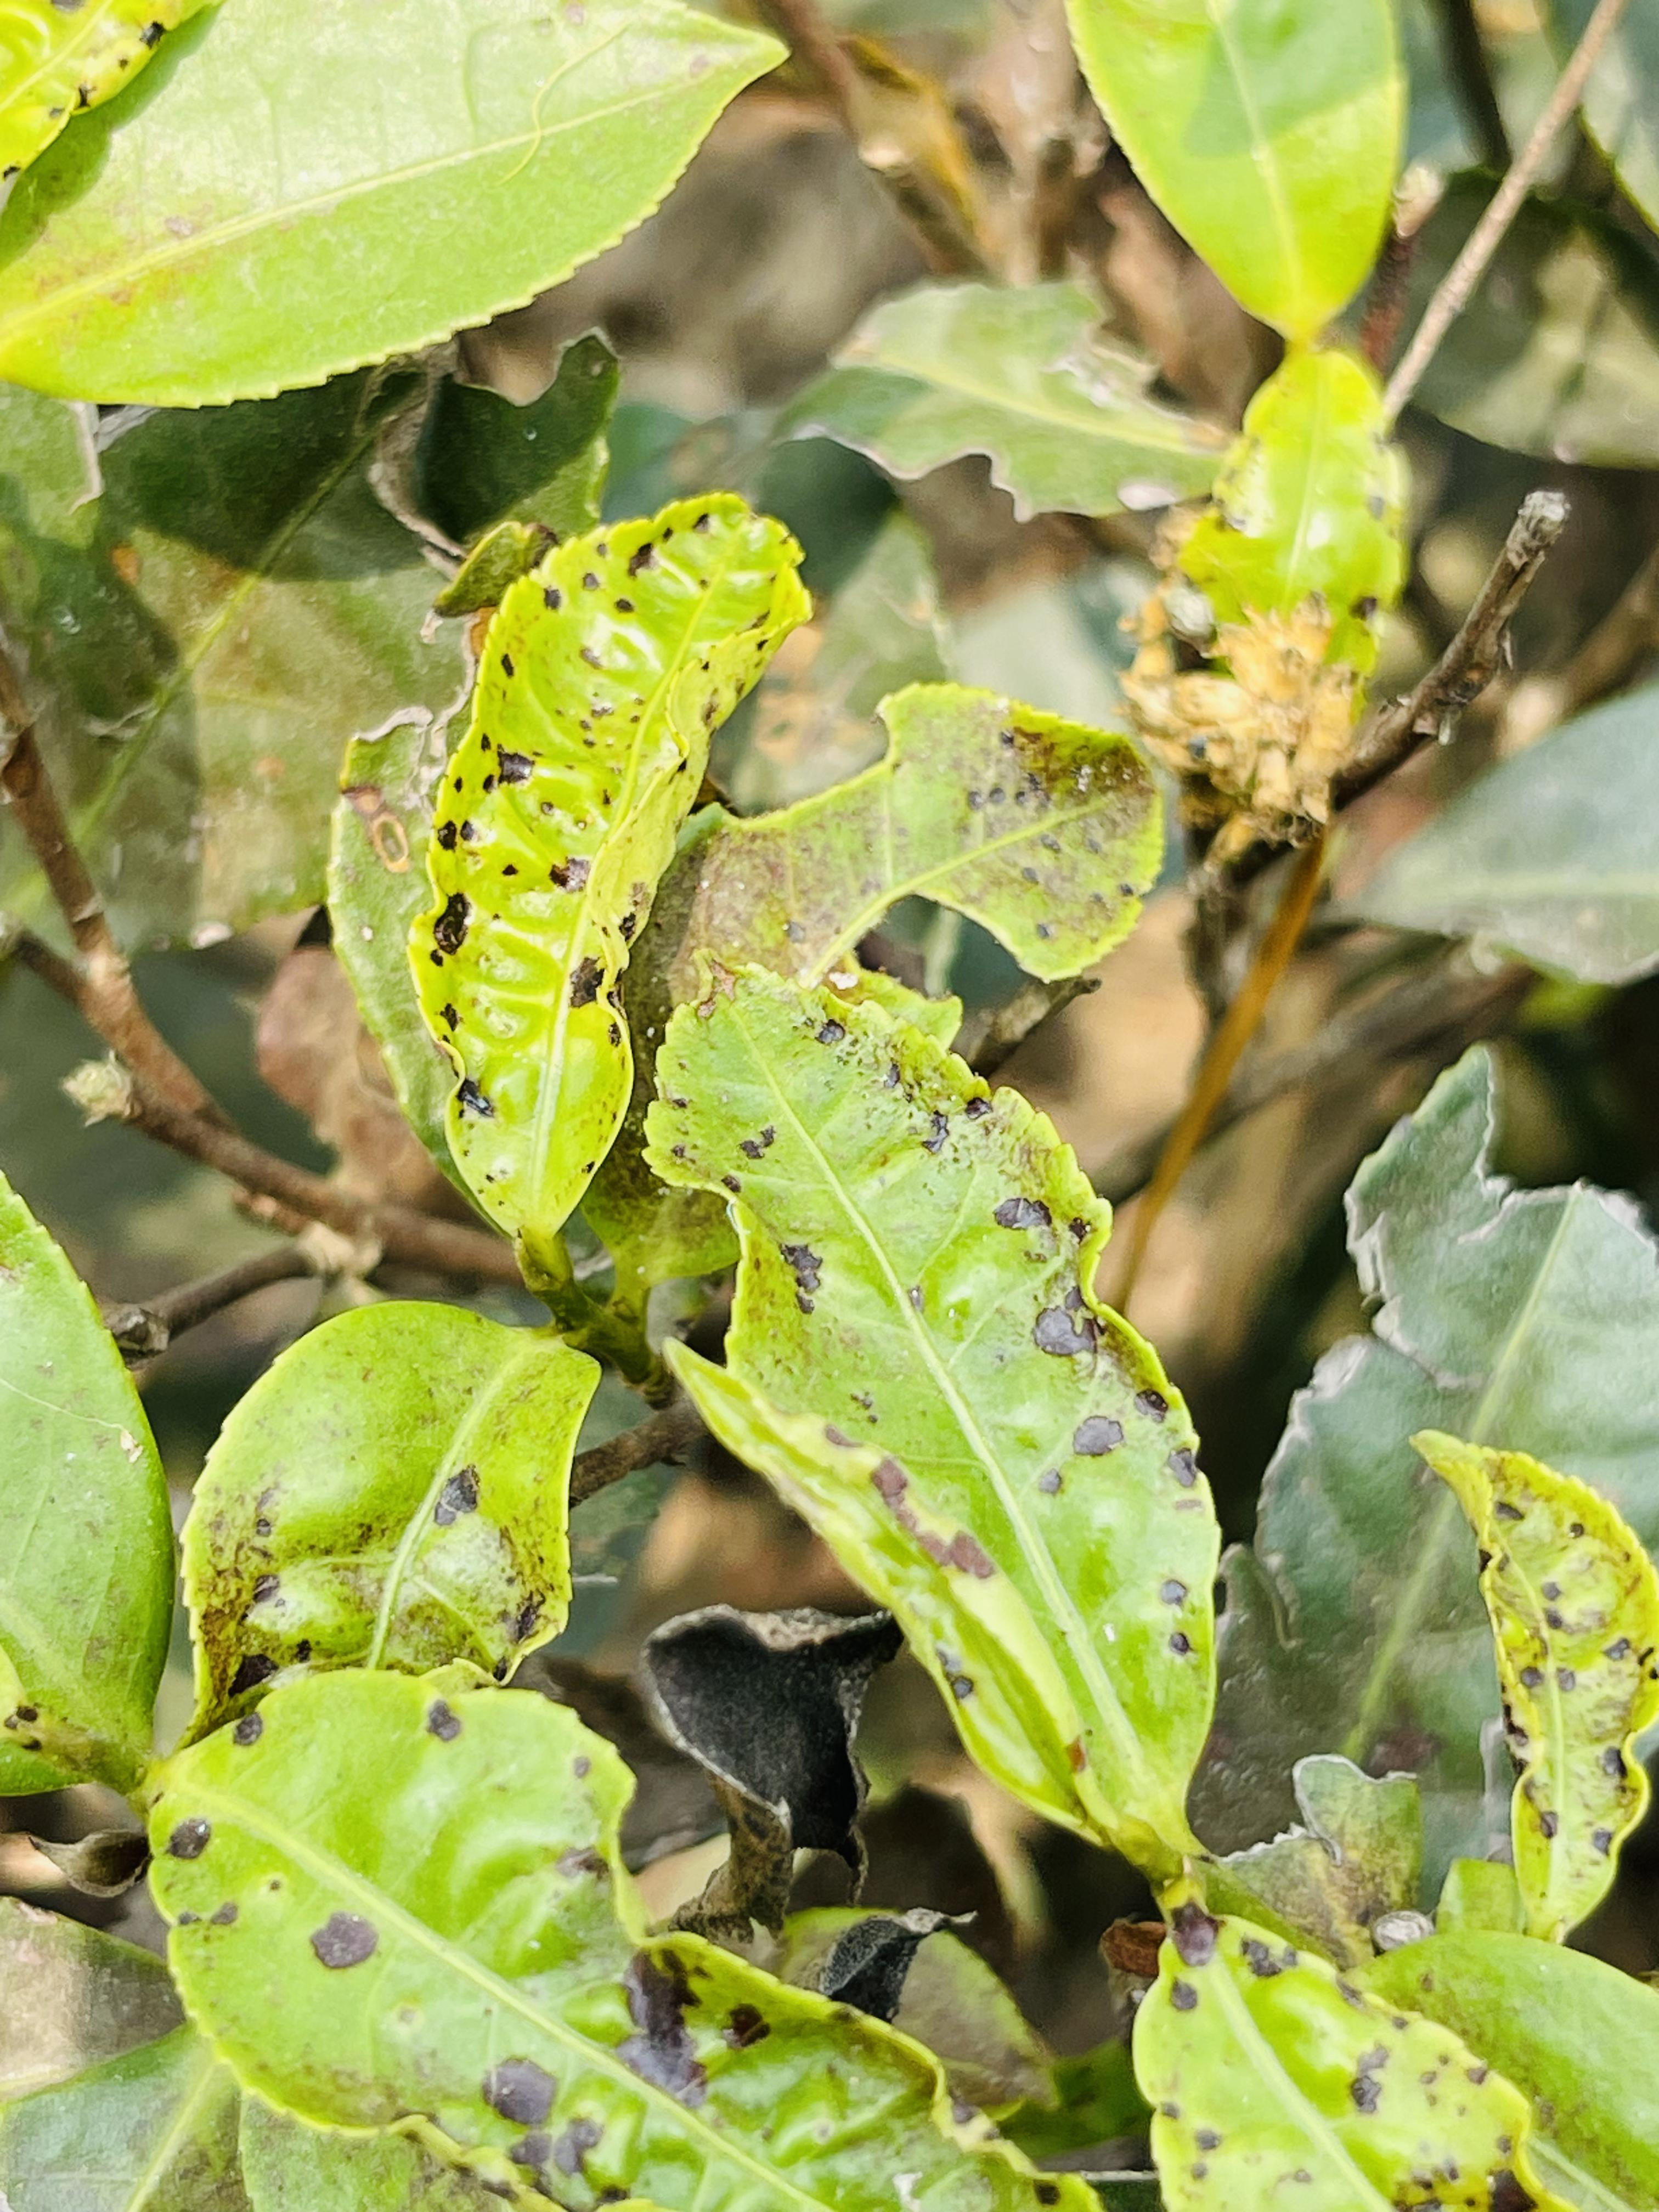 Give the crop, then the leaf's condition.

tea, helopeltis
